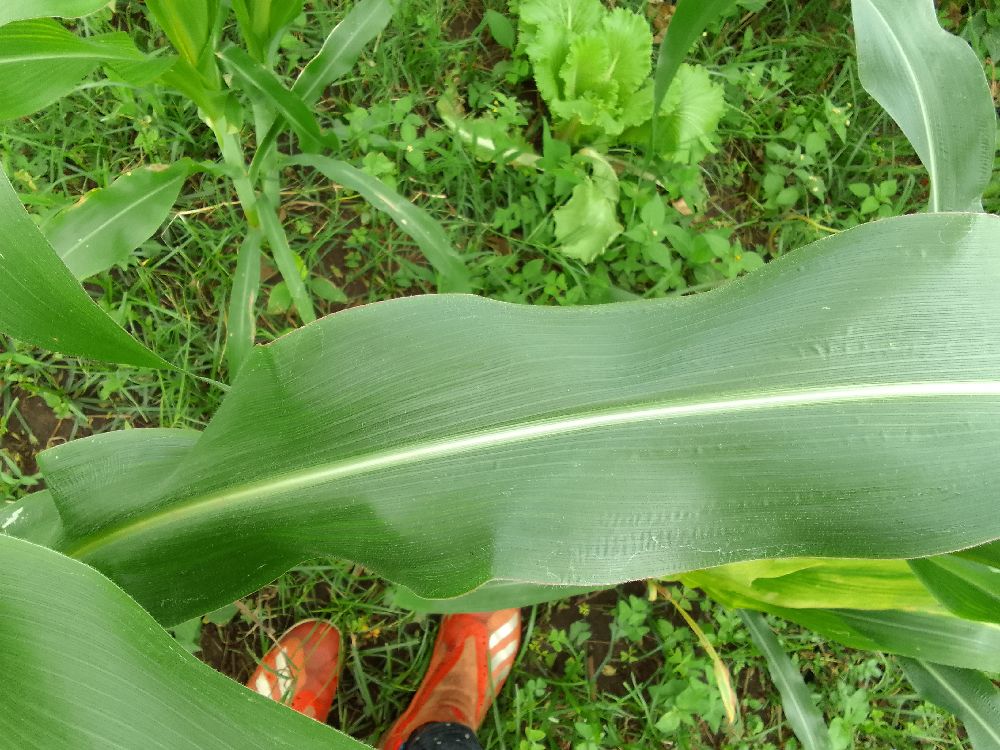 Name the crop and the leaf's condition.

maize, healthy
